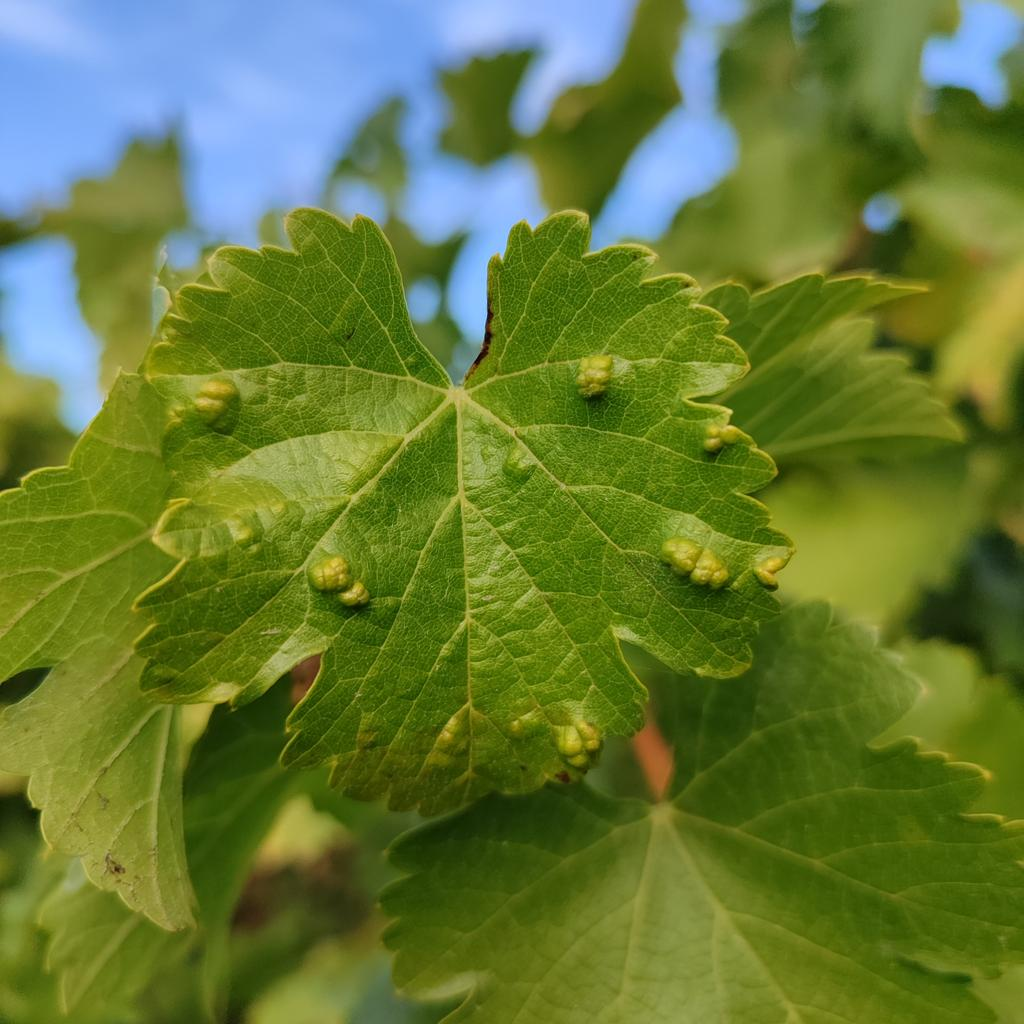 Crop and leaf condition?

grapevine, erineum mite
